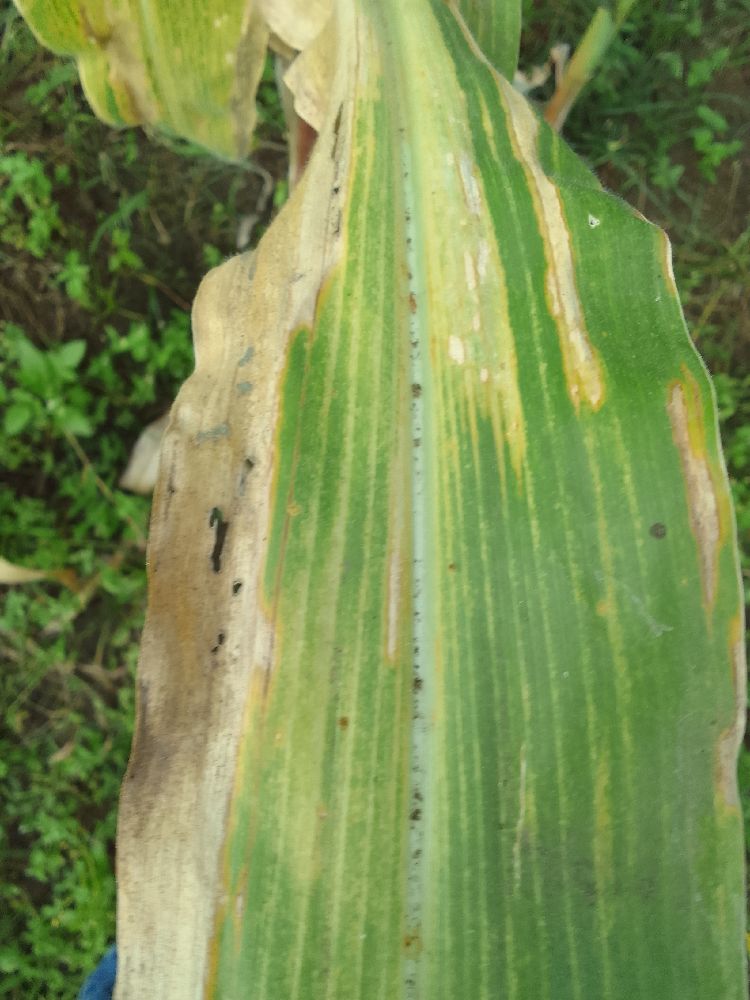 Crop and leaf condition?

maize, maize lethal necrosis
